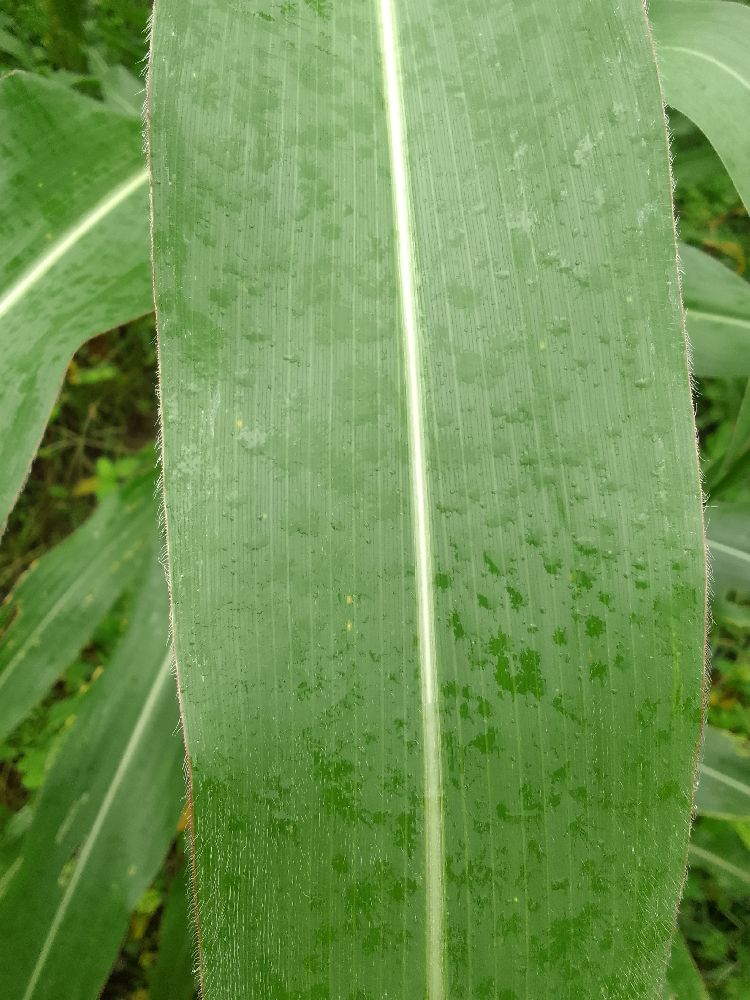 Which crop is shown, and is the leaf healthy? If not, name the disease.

maize, healthy
